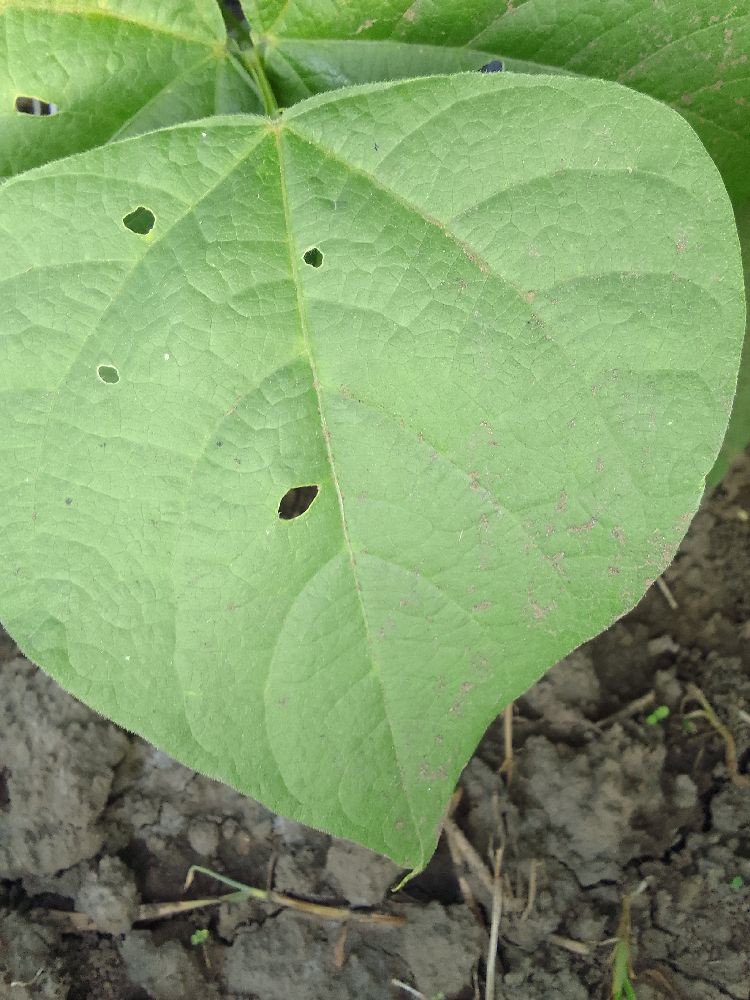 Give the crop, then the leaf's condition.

common bean, healthy
